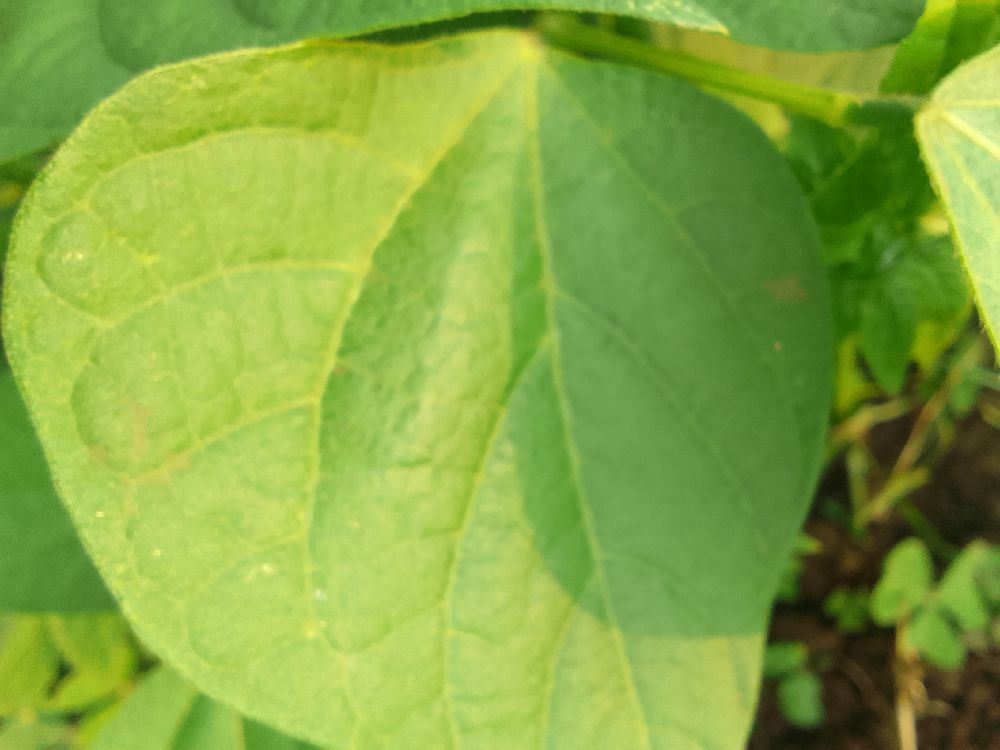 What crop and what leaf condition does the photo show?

common bean, healthy
